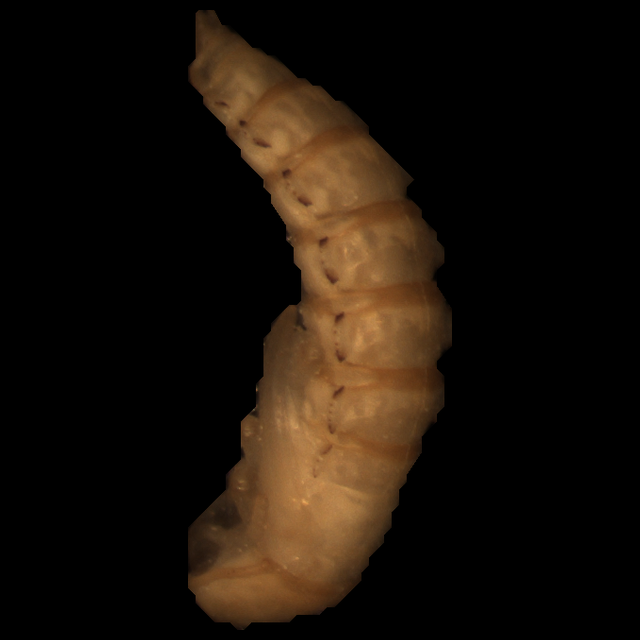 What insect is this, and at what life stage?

mealworm pupa
